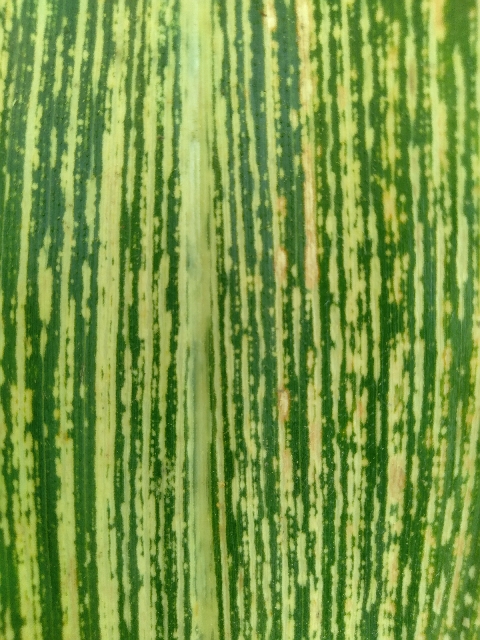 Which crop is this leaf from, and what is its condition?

maize, maize streak virus
